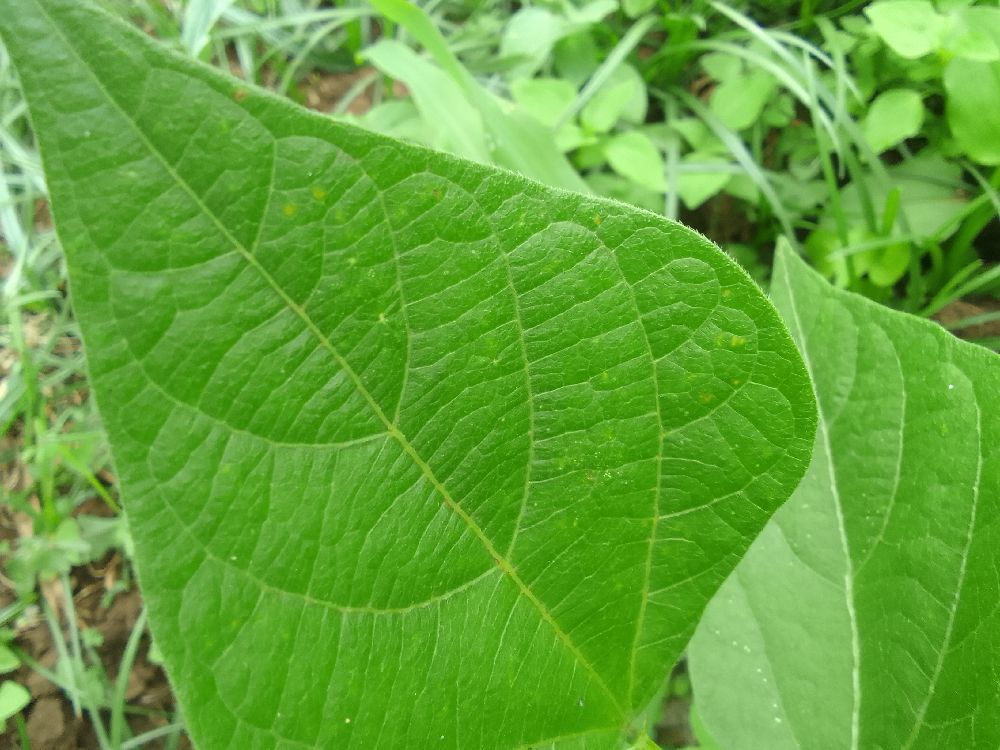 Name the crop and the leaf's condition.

common bean, healthy
